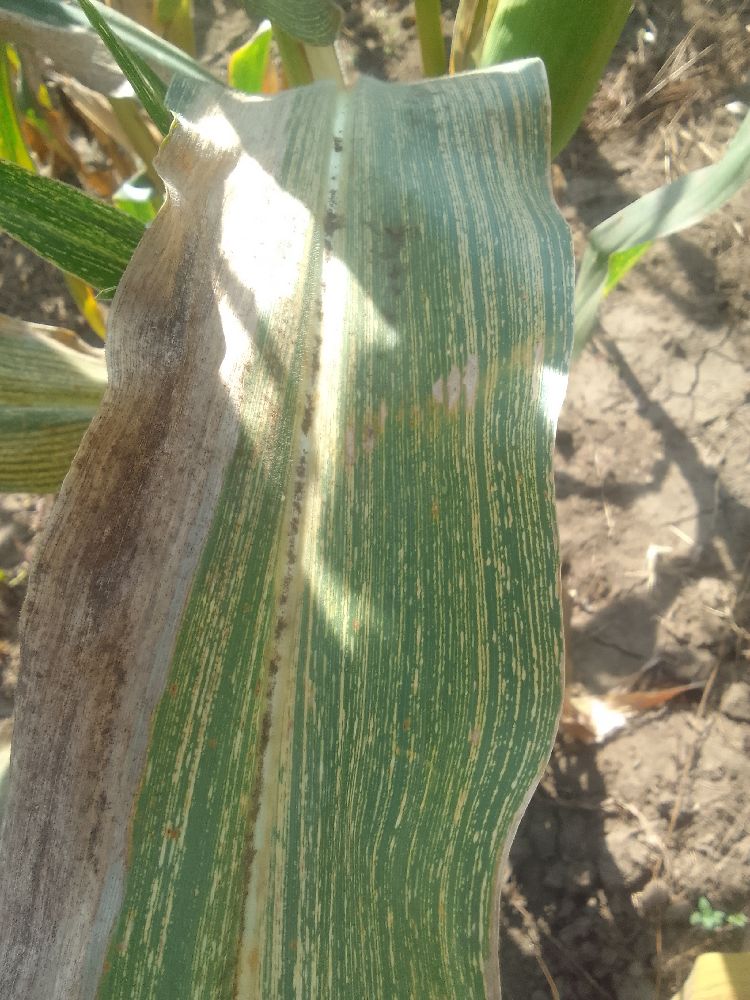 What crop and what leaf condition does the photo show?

maize, maize streak virus
